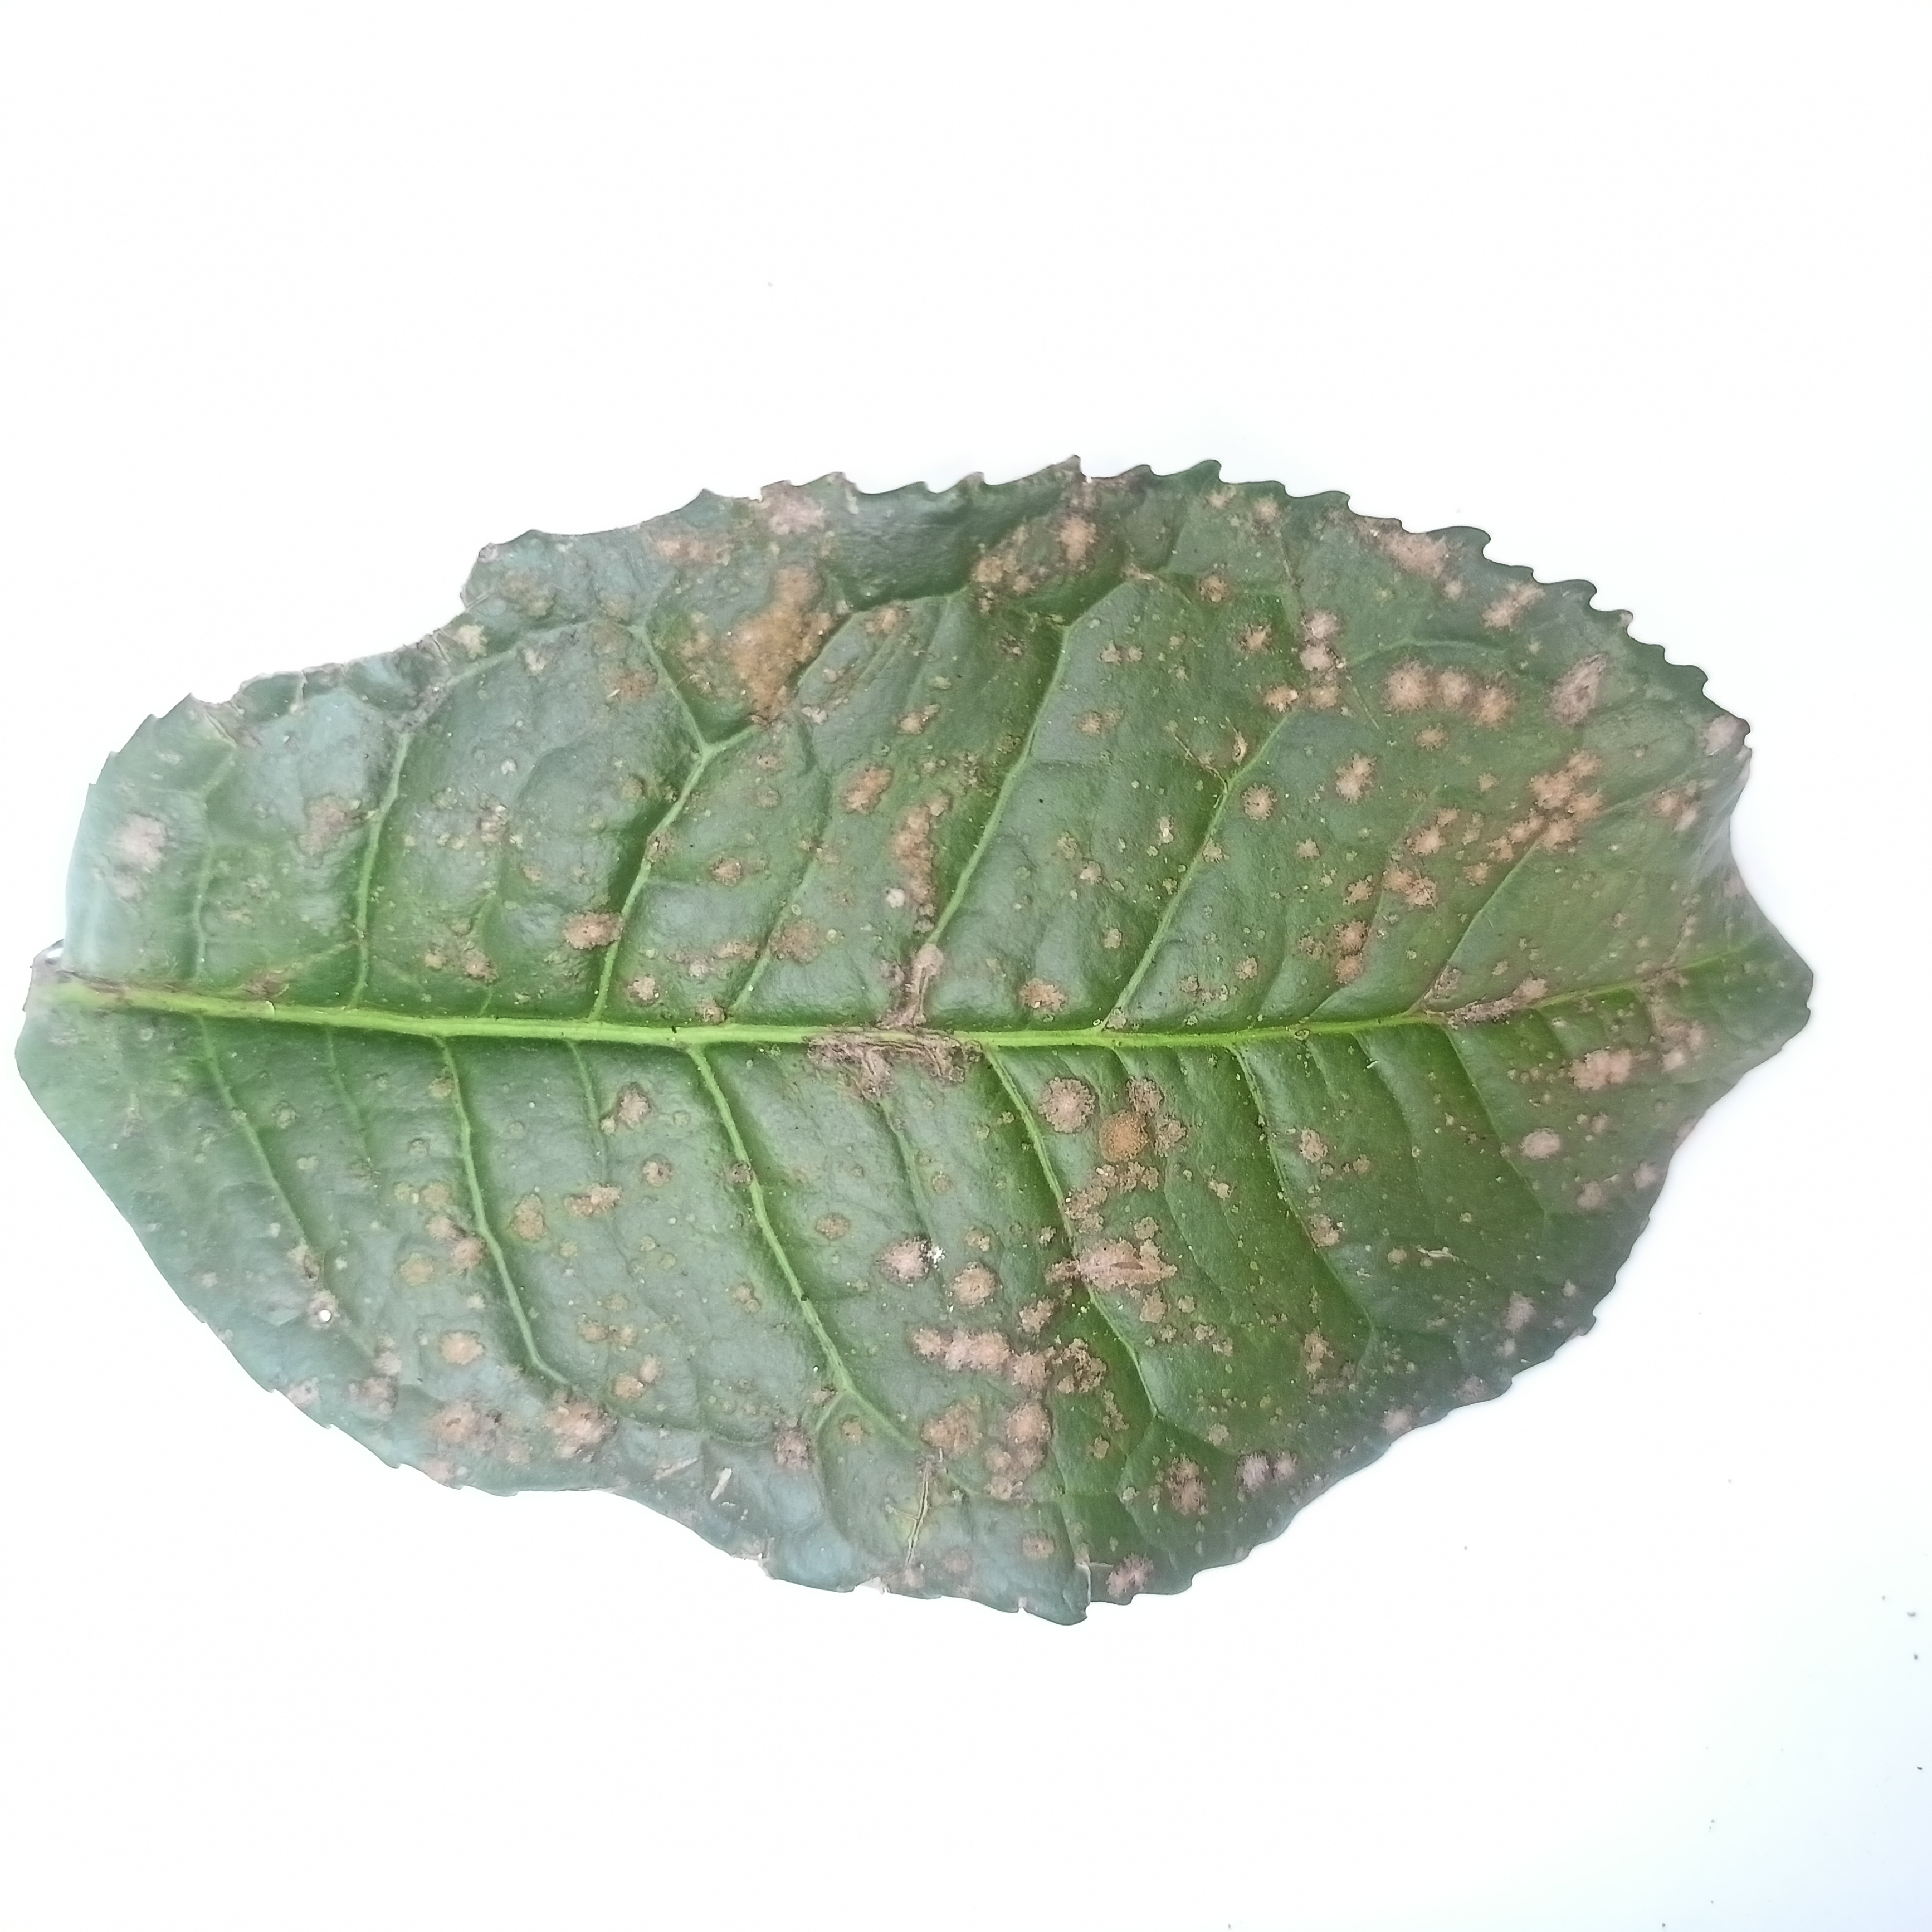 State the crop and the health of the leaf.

tea, algal leaf
